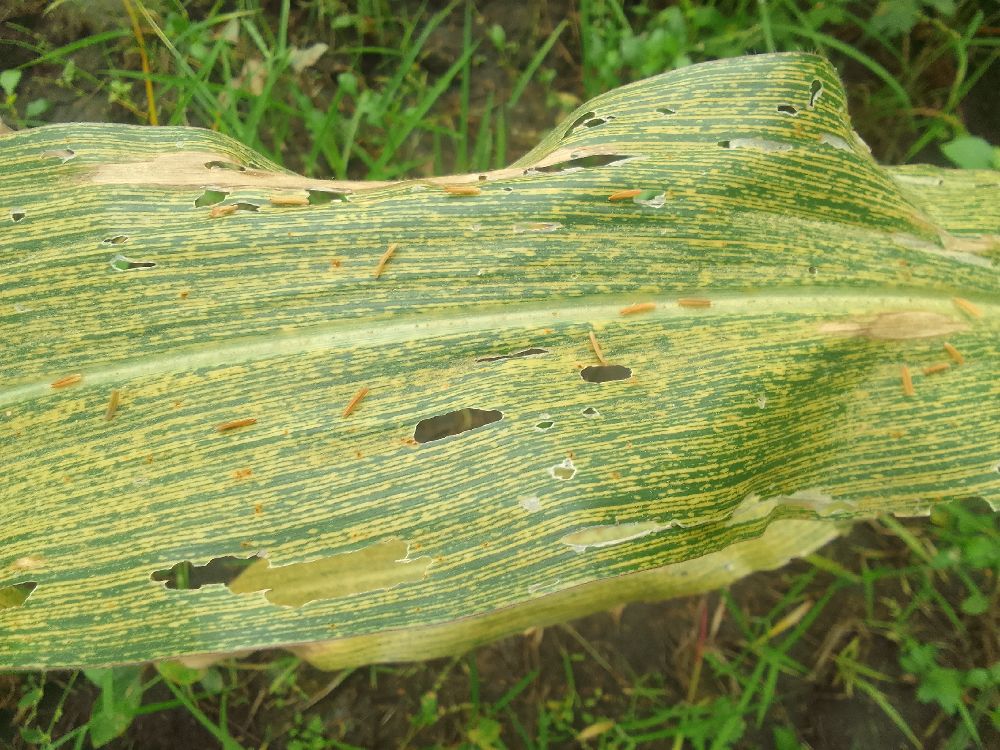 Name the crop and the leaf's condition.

maize, maize streak virus
